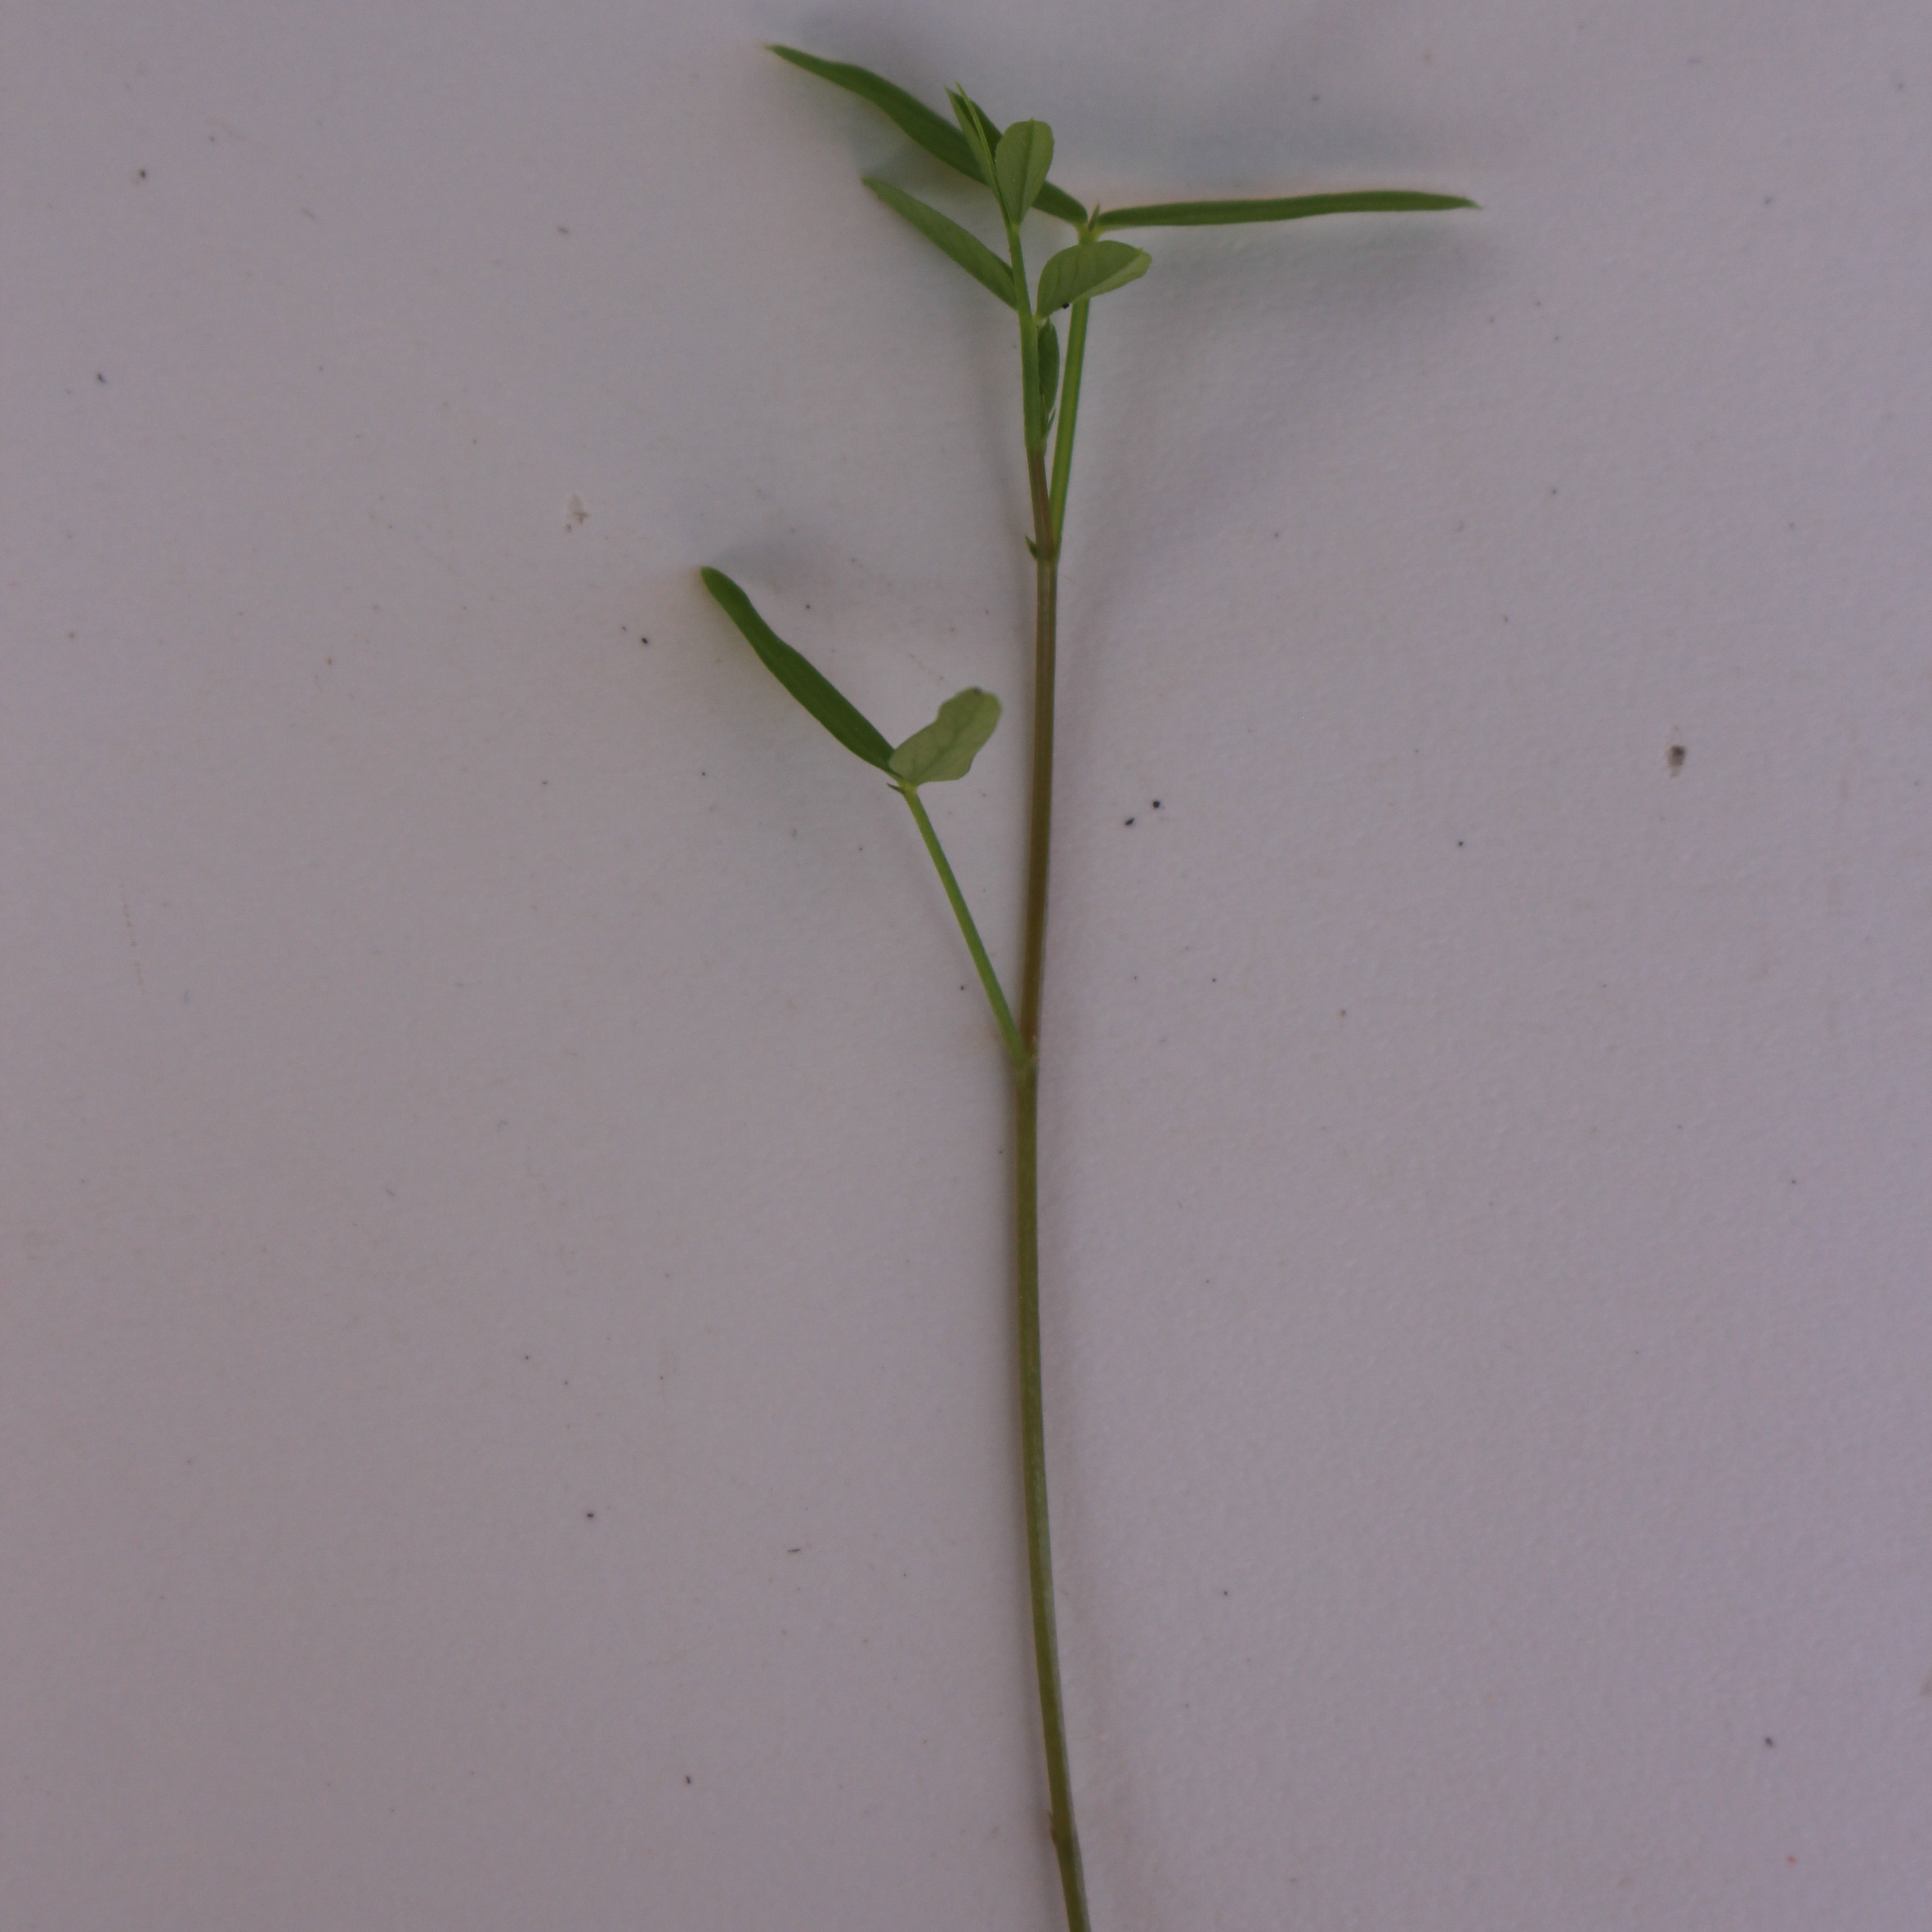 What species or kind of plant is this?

Vicia sativa
